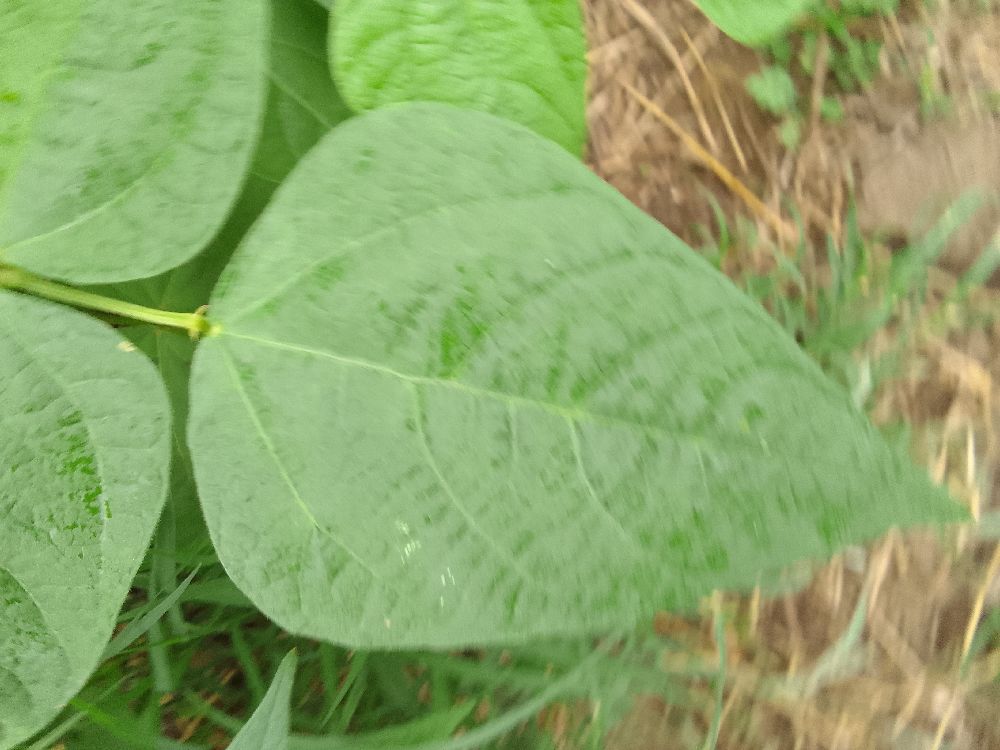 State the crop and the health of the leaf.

common bean, healthy
